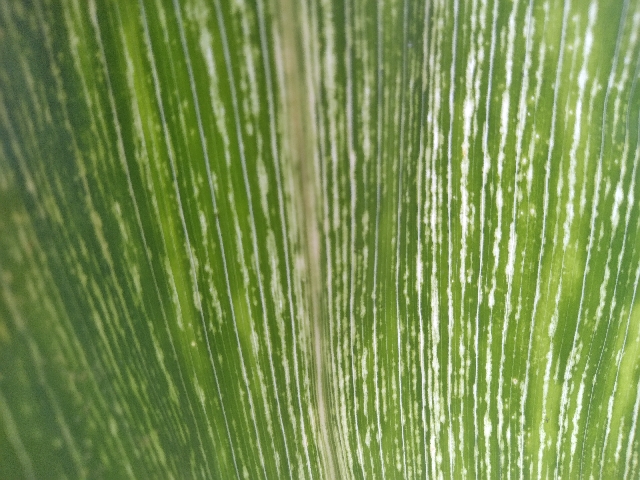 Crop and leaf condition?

maize, maize streak virus
